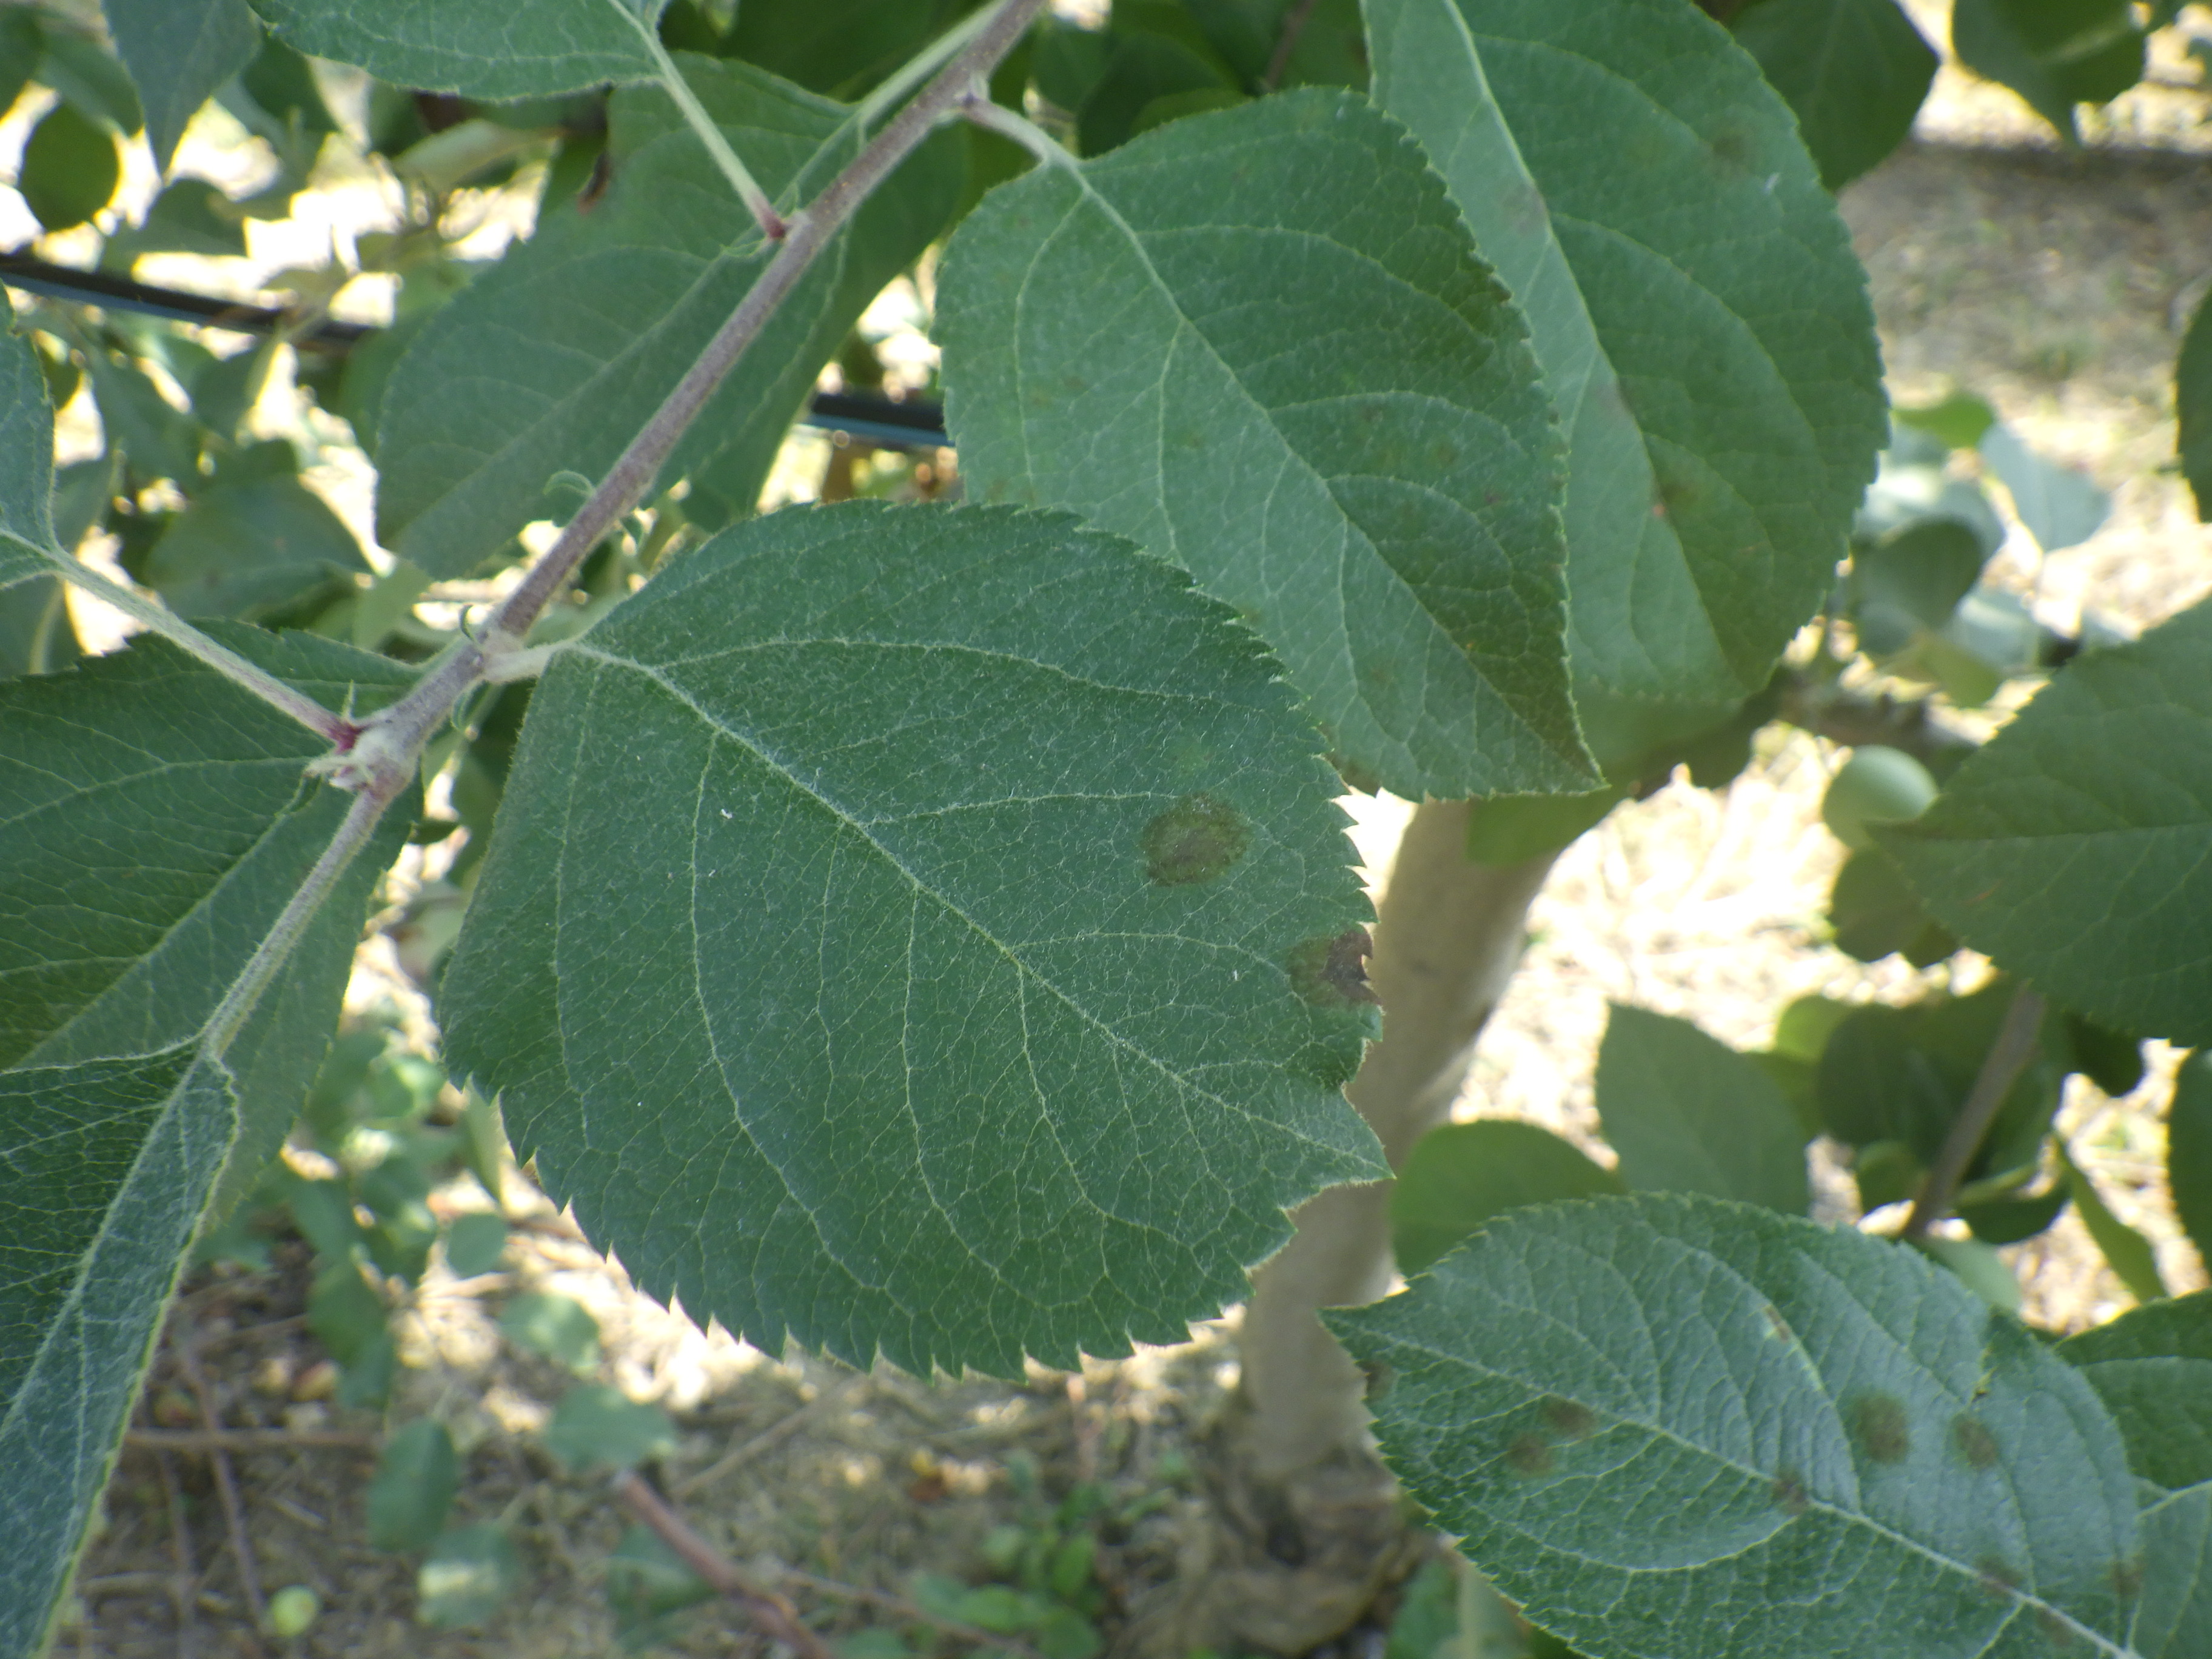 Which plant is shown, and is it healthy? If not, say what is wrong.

apple, scab
